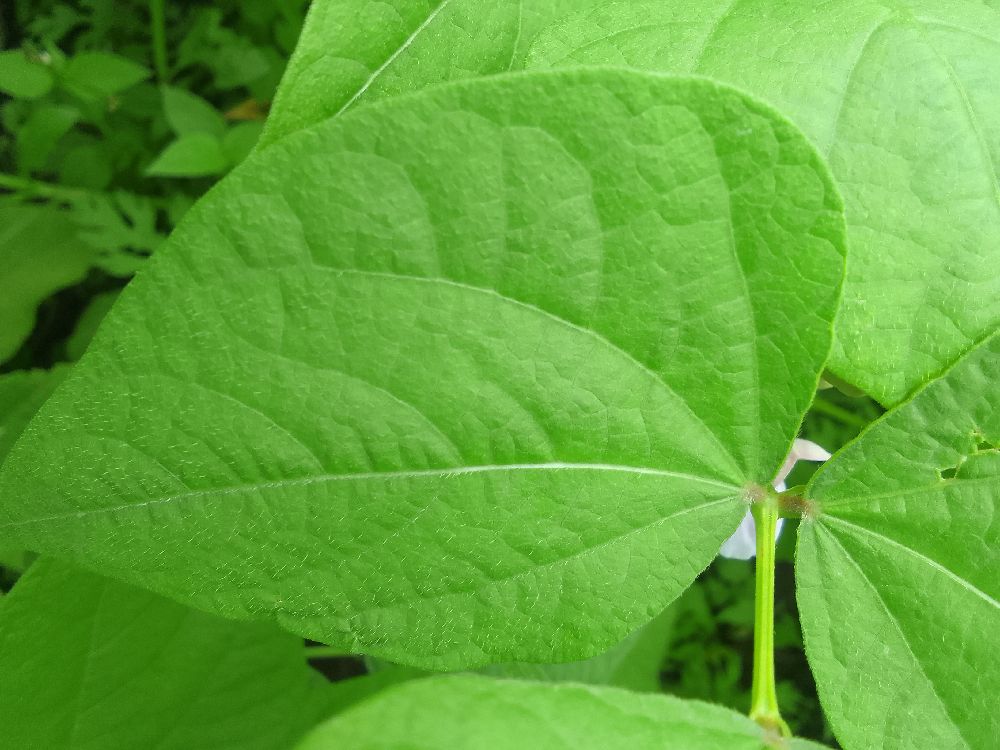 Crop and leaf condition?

common bean, healthy
